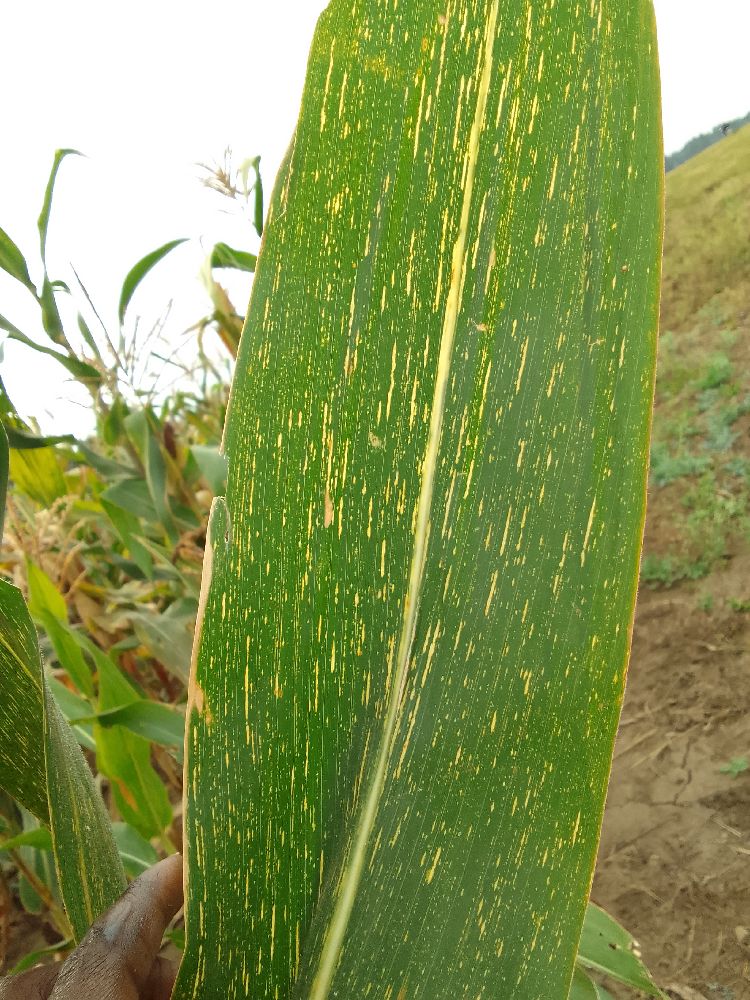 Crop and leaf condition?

maize, maize streak virus
